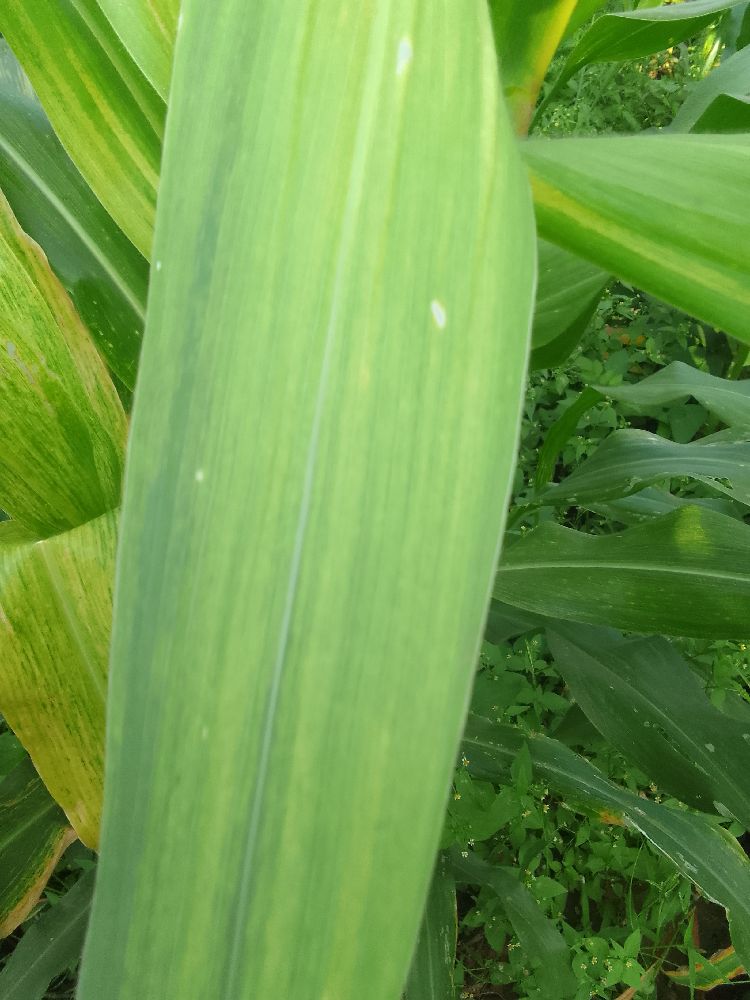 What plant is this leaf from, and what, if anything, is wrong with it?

maize, maize lethal necrosis
